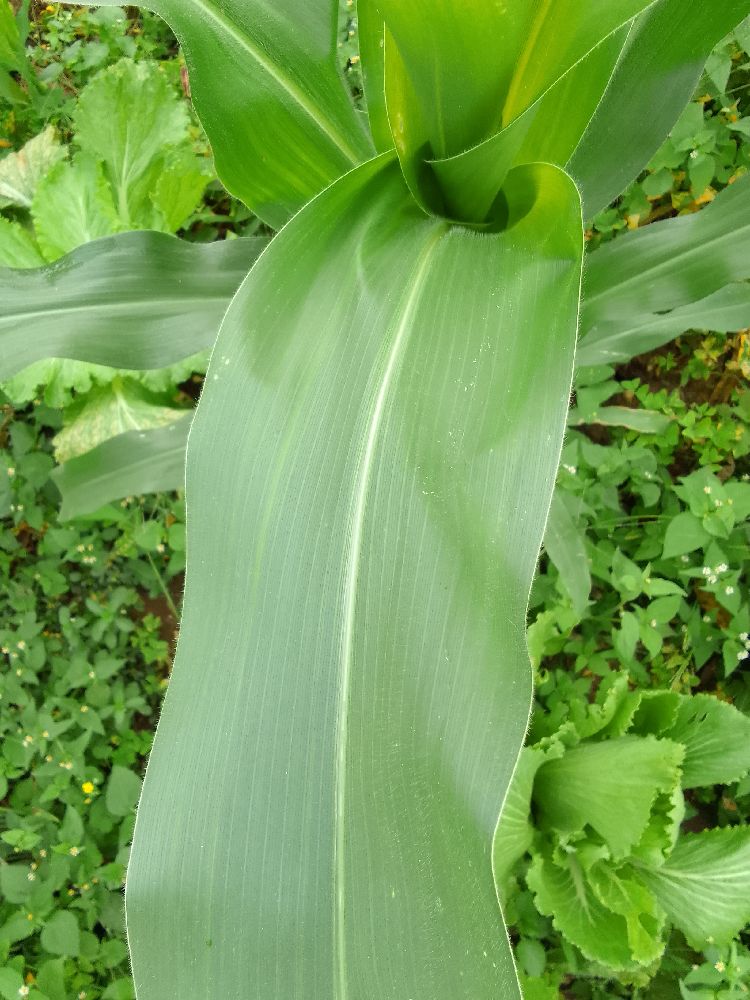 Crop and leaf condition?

maize, healthy
